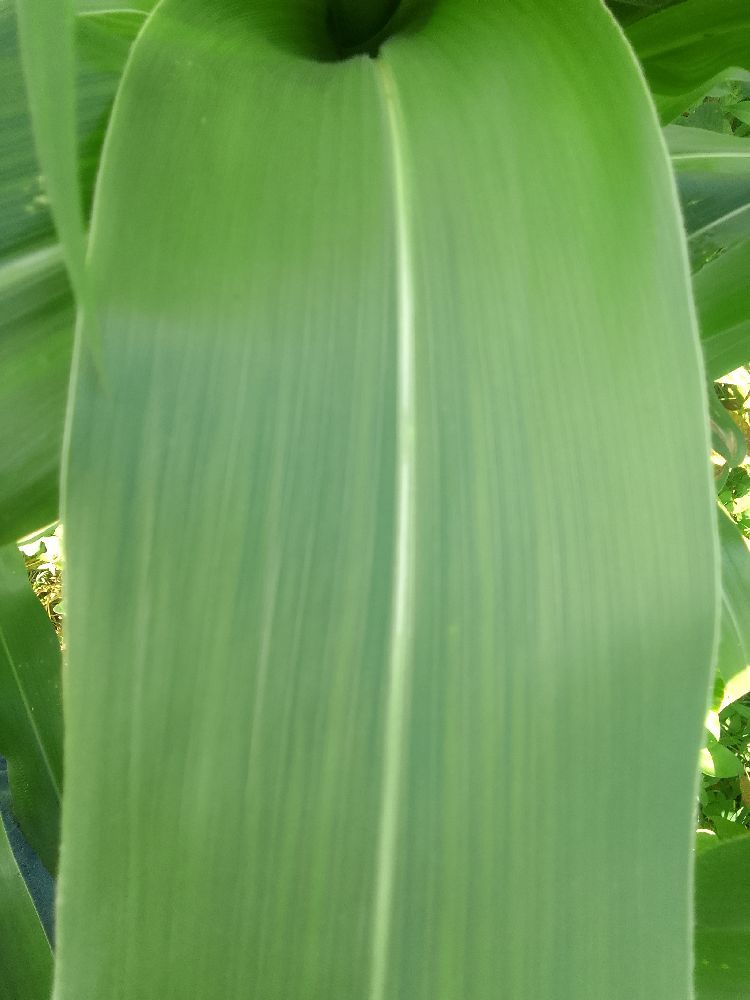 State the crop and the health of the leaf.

maize, healthy
